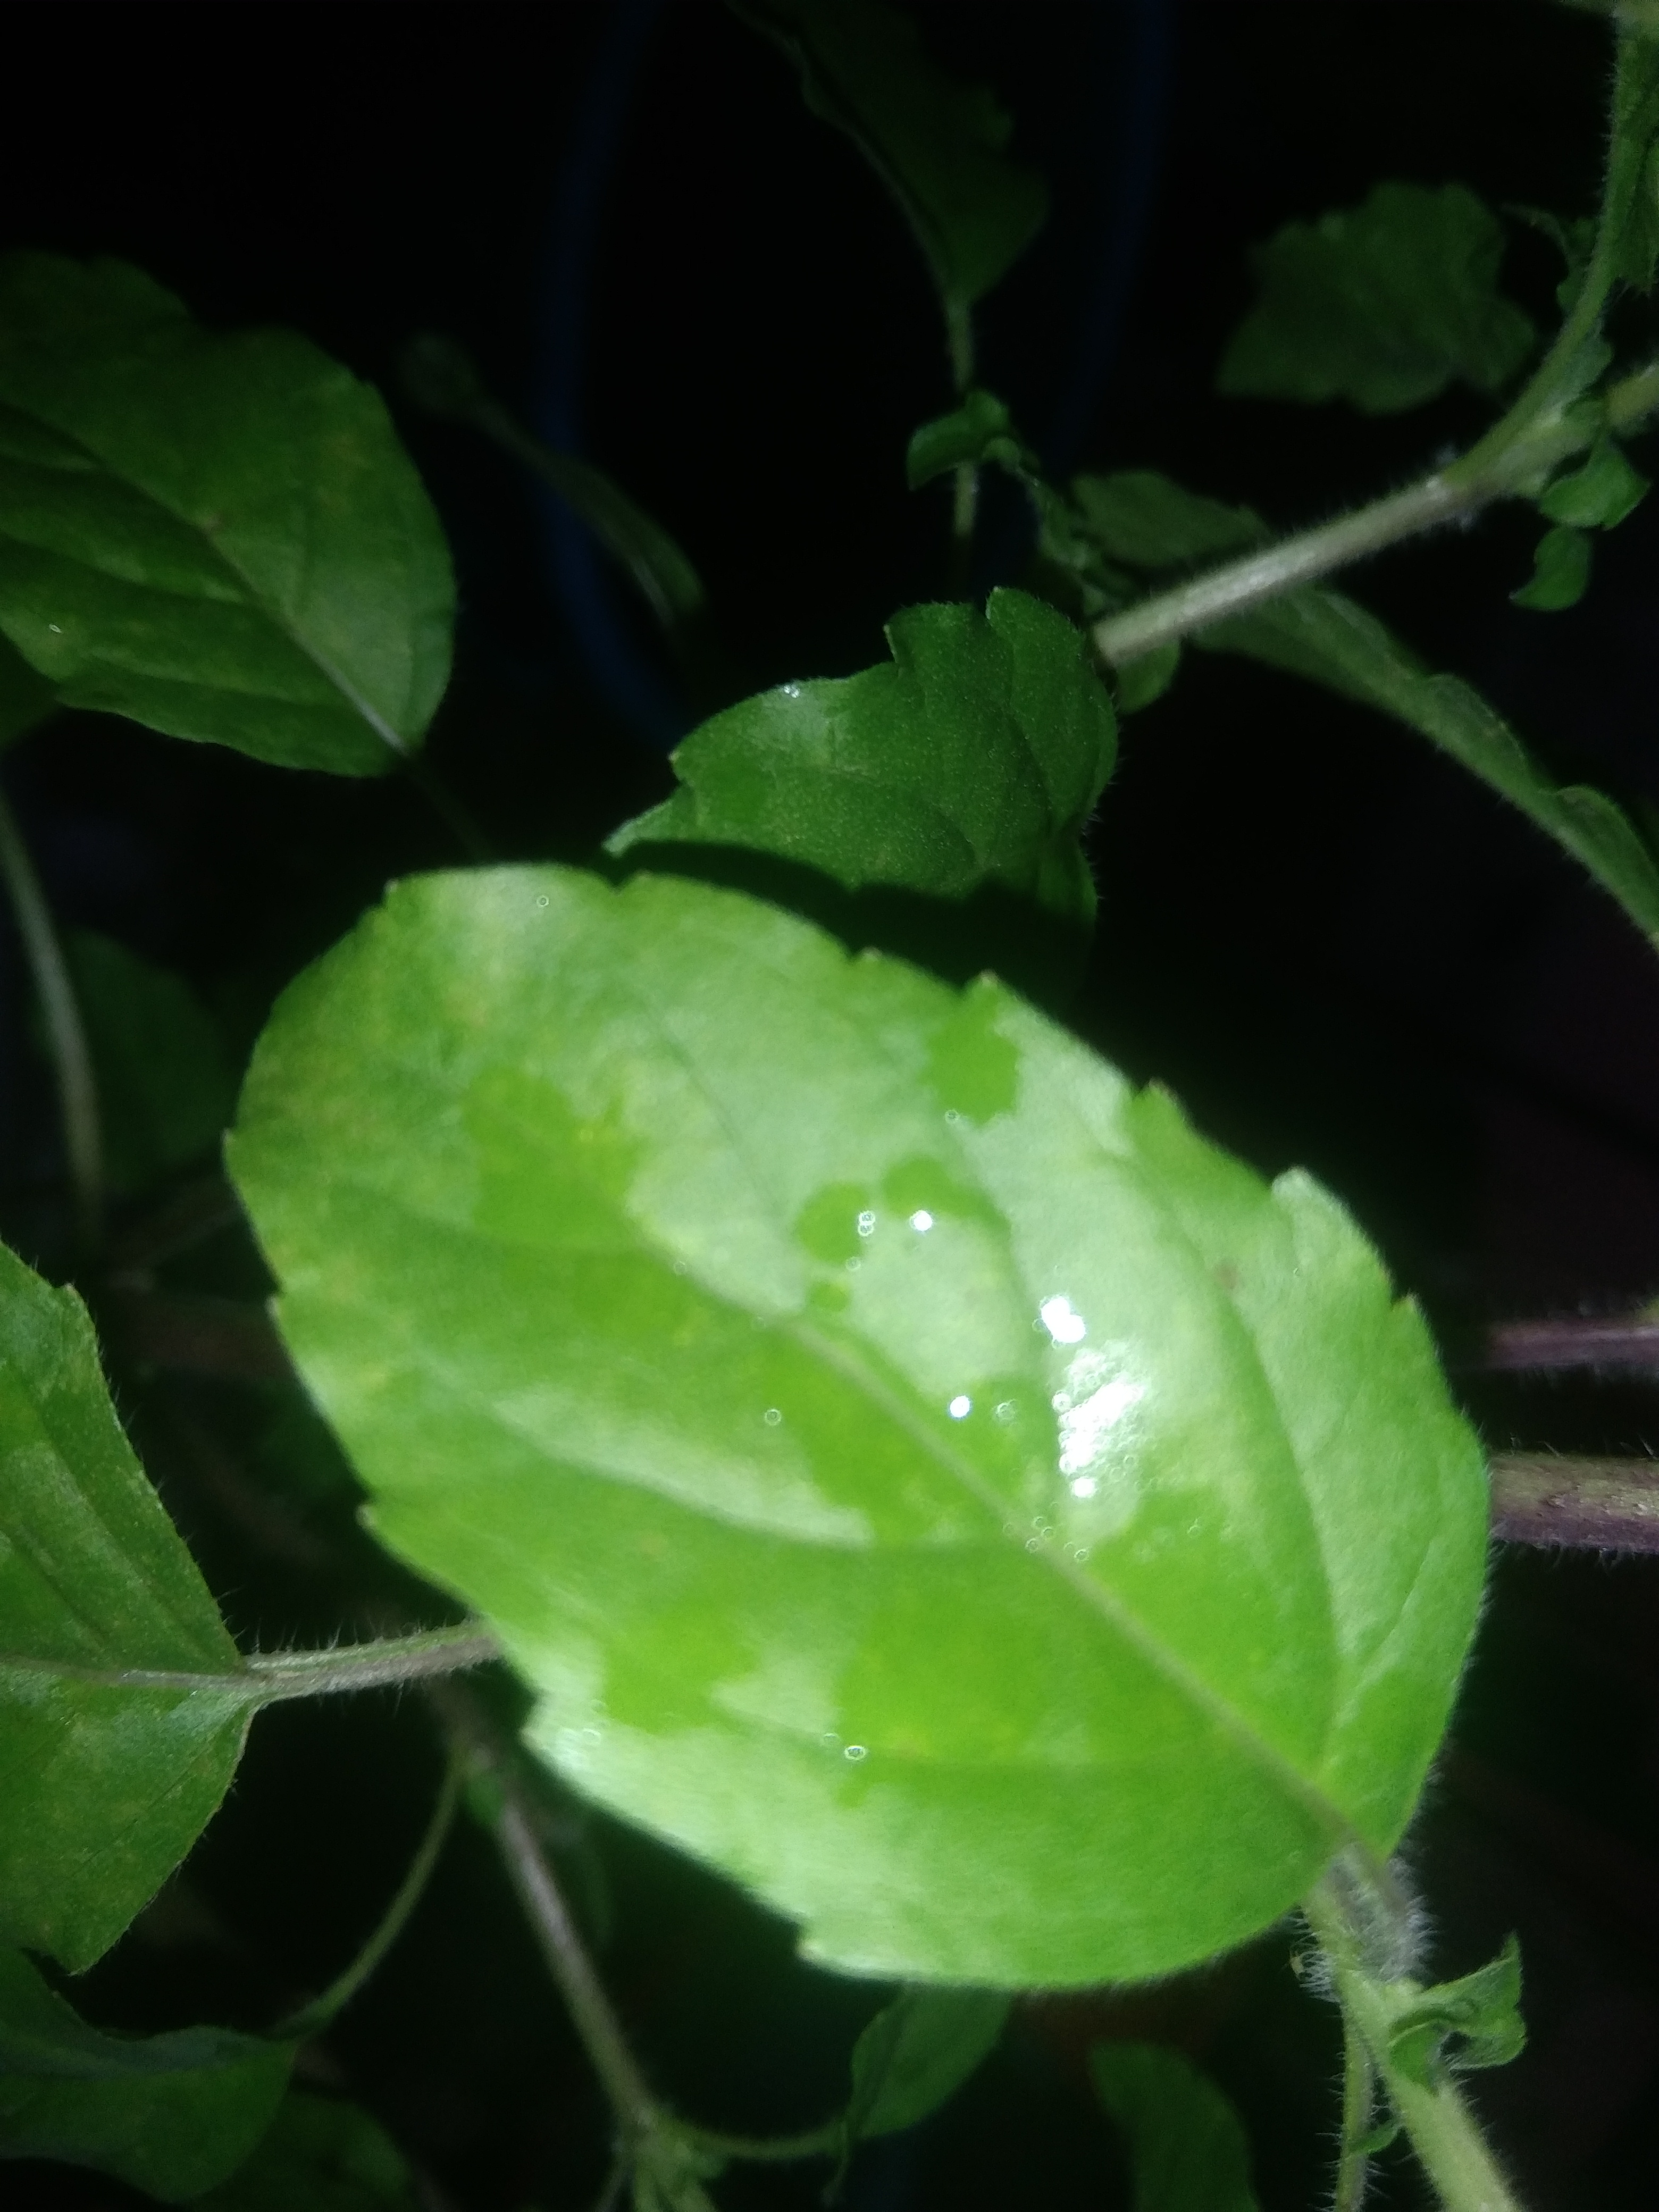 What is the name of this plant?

tulshi
